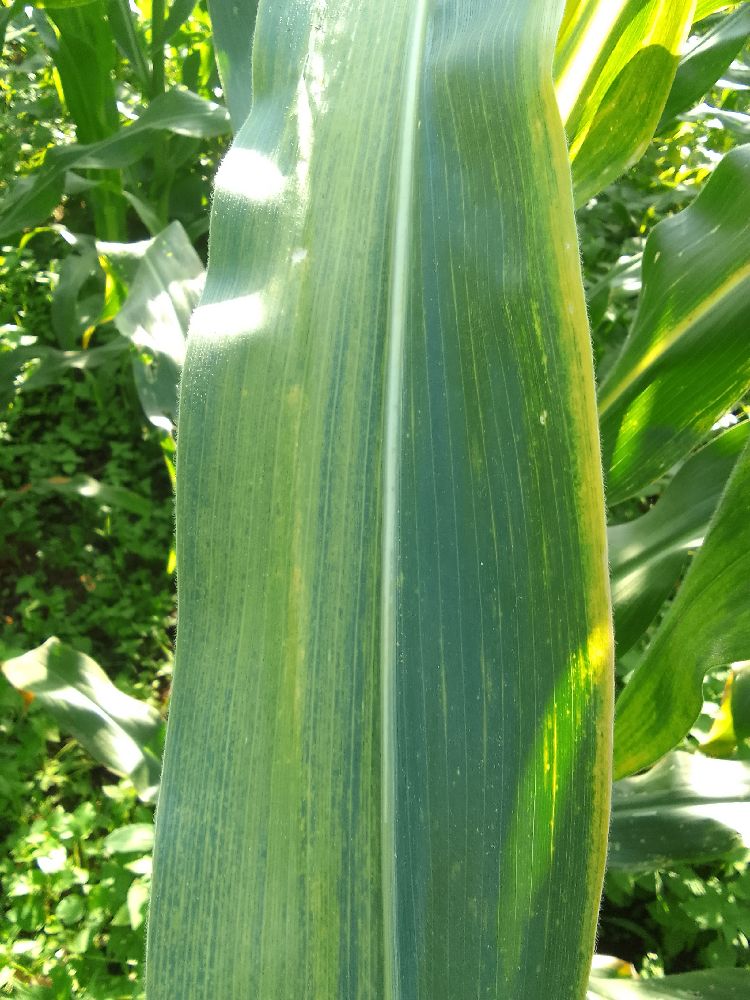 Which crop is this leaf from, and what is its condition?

maize, maize lethal necrosis
